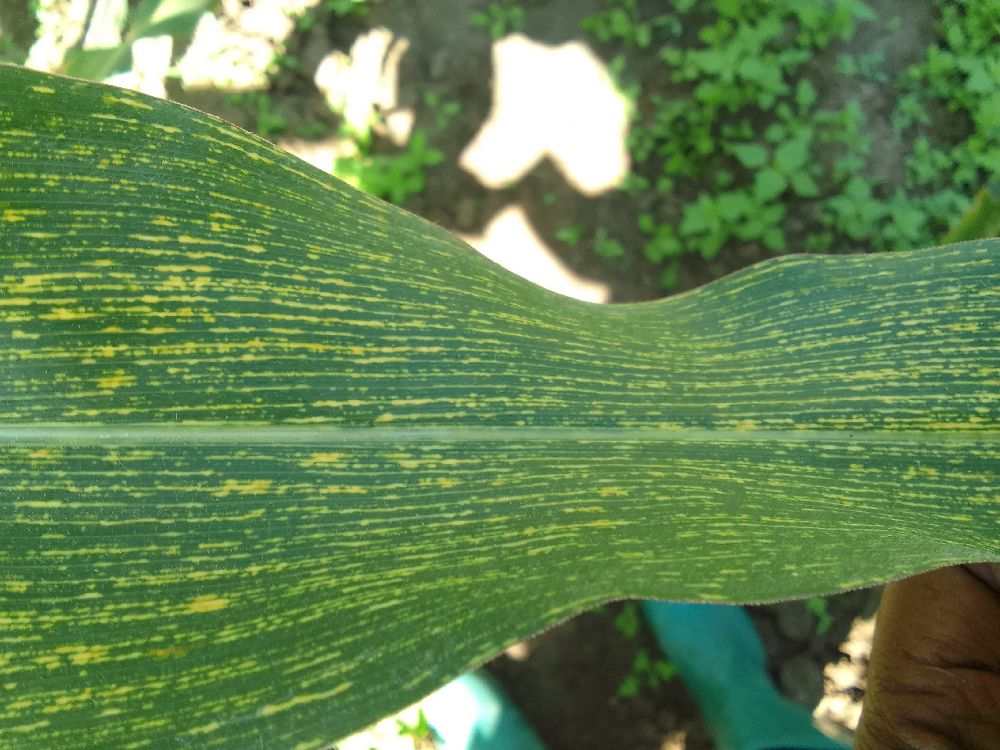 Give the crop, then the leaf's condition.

maize, maize streak virus
